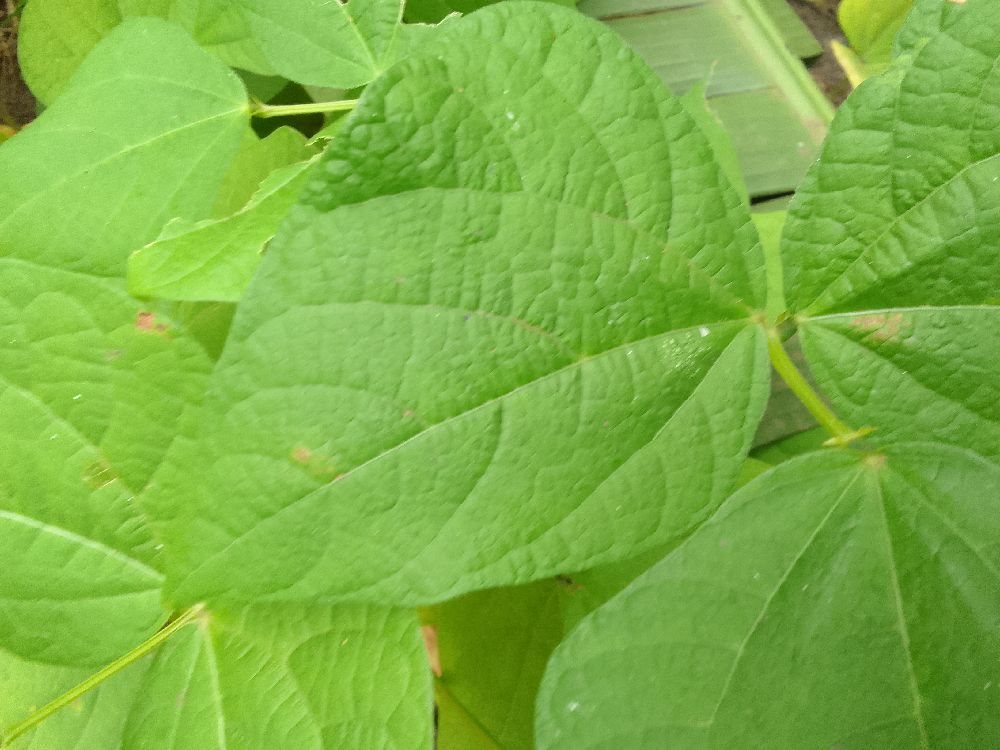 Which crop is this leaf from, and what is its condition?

common bean, healthy
